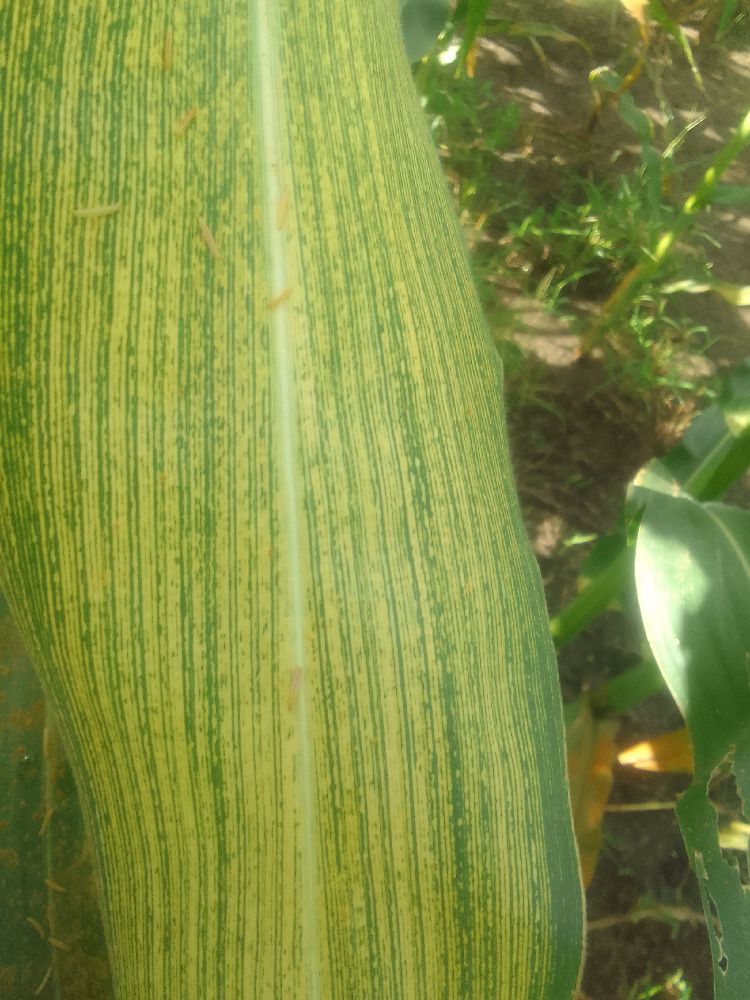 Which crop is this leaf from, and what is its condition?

maize, maize streak virus
